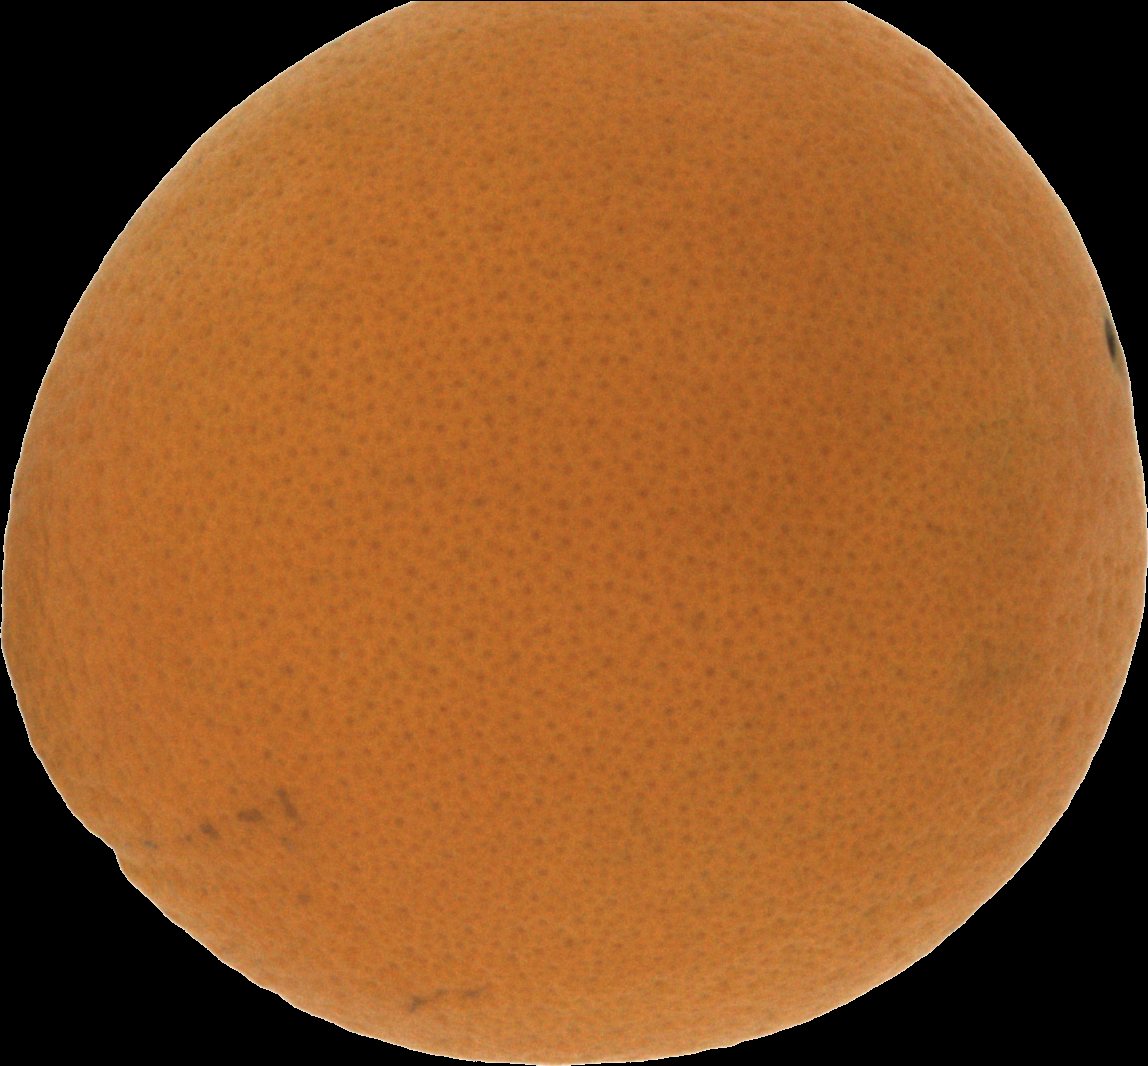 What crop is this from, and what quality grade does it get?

orange, good
